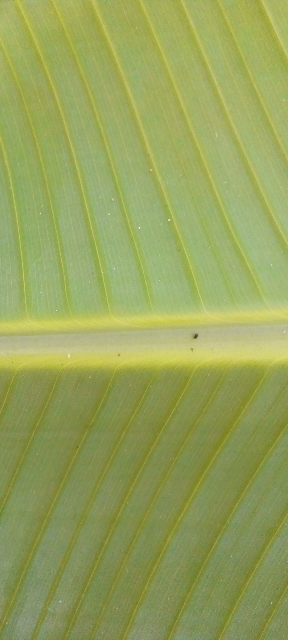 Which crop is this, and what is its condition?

banana, healthy
